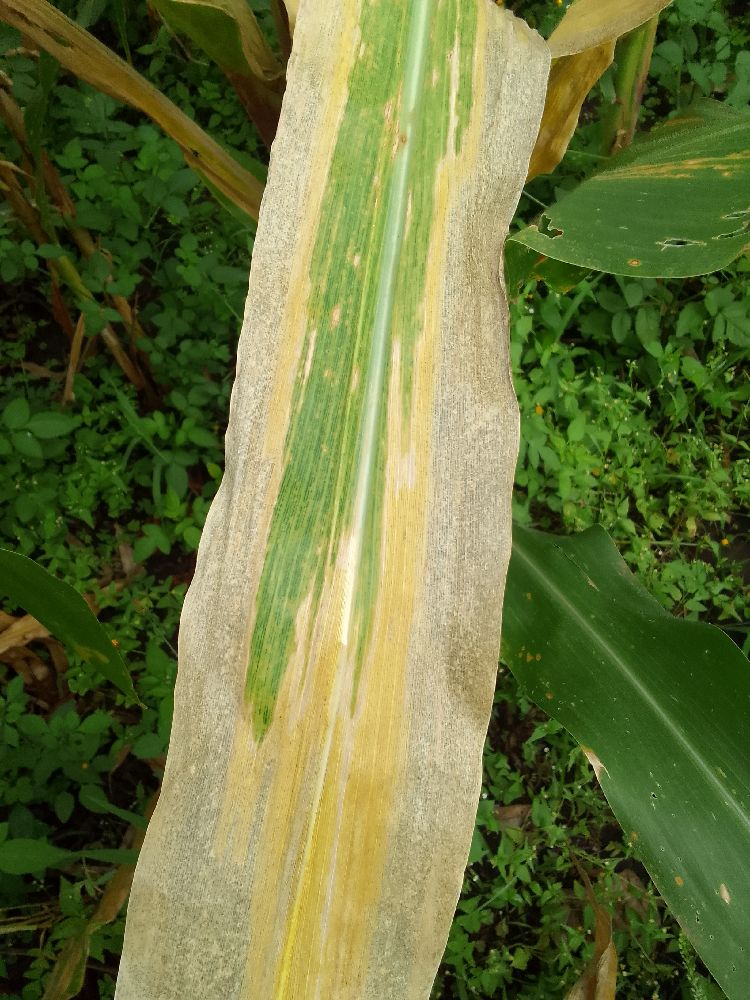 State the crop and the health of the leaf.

maize, maize lethal necrosis
